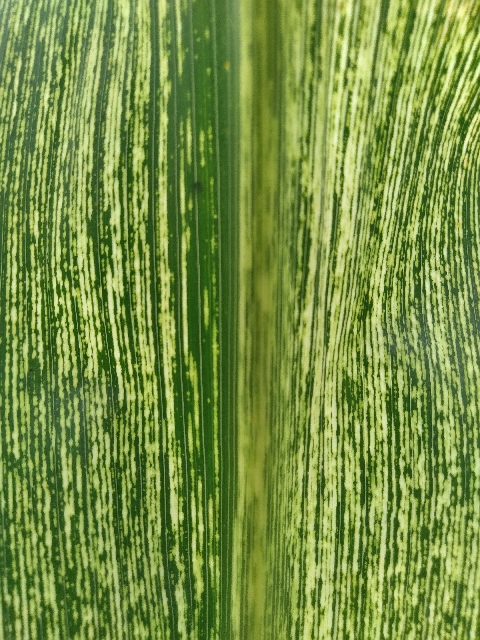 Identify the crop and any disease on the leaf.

maize, maize streak virus
